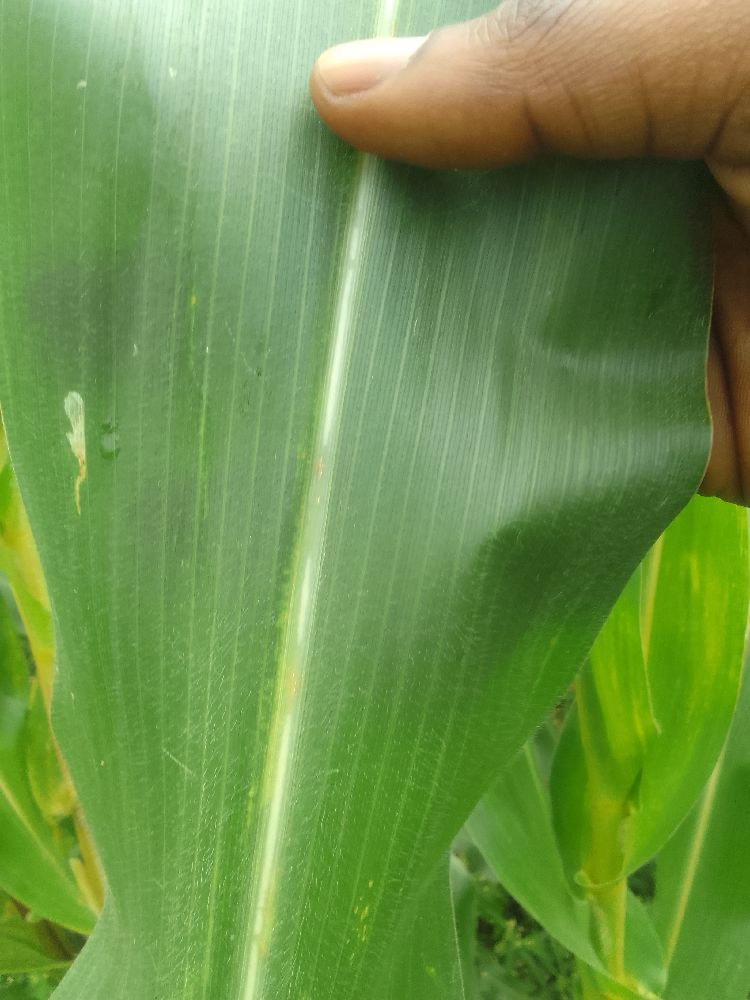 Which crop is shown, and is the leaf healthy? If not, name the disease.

maize, healthy
